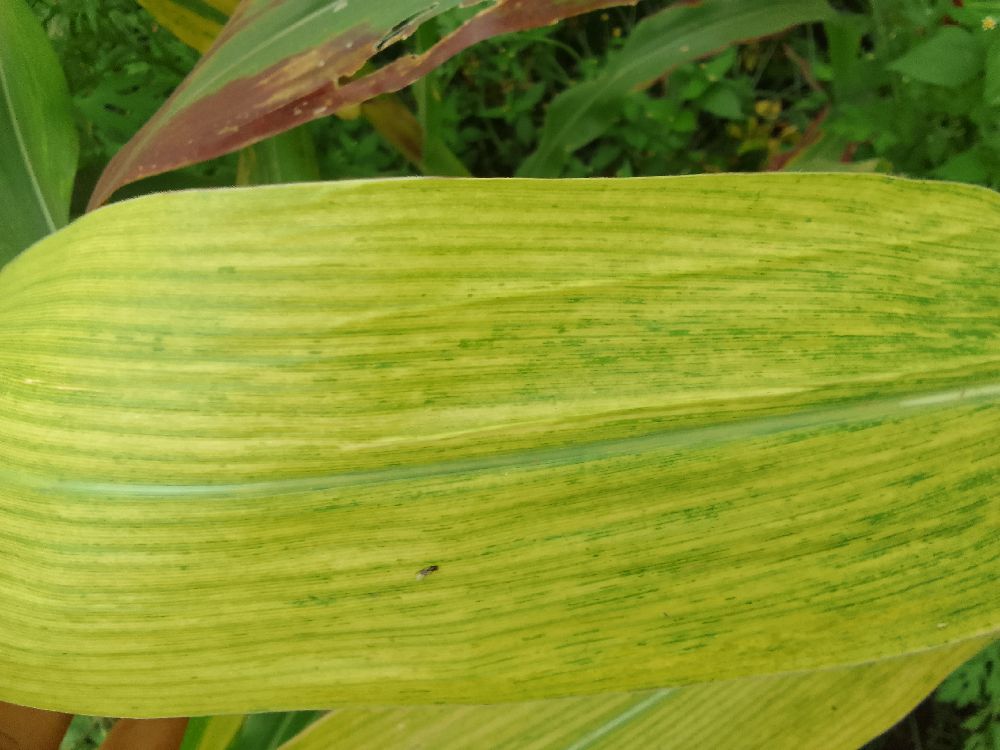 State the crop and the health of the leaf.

maize, maize lethal necrosis
